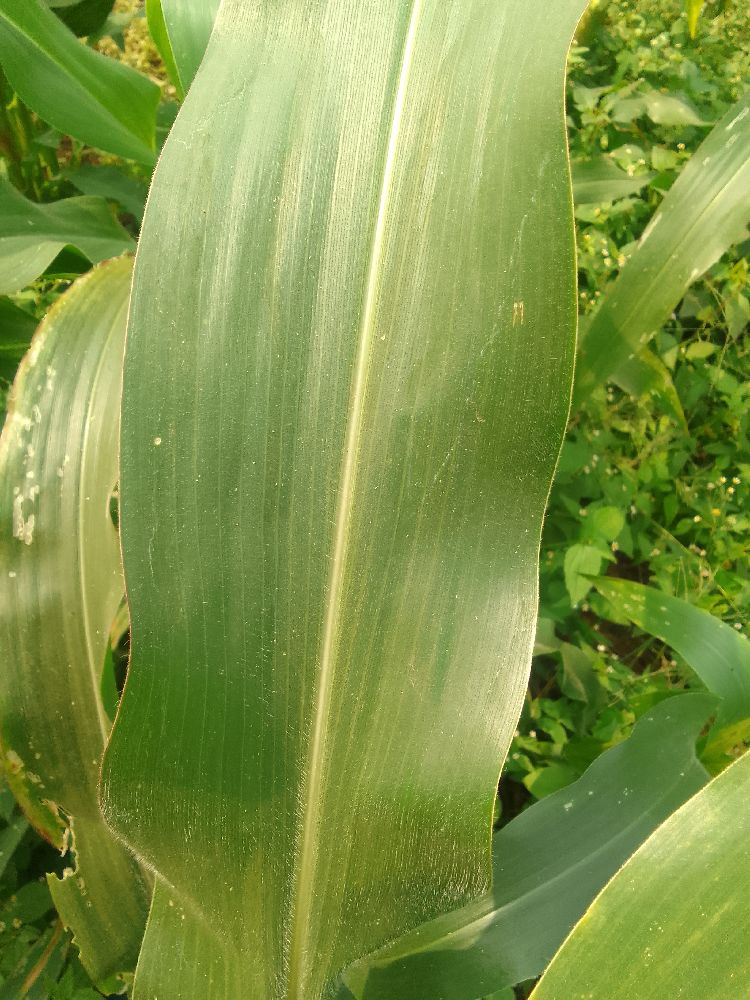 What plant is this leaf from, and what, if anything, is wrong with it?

maize, healthy
